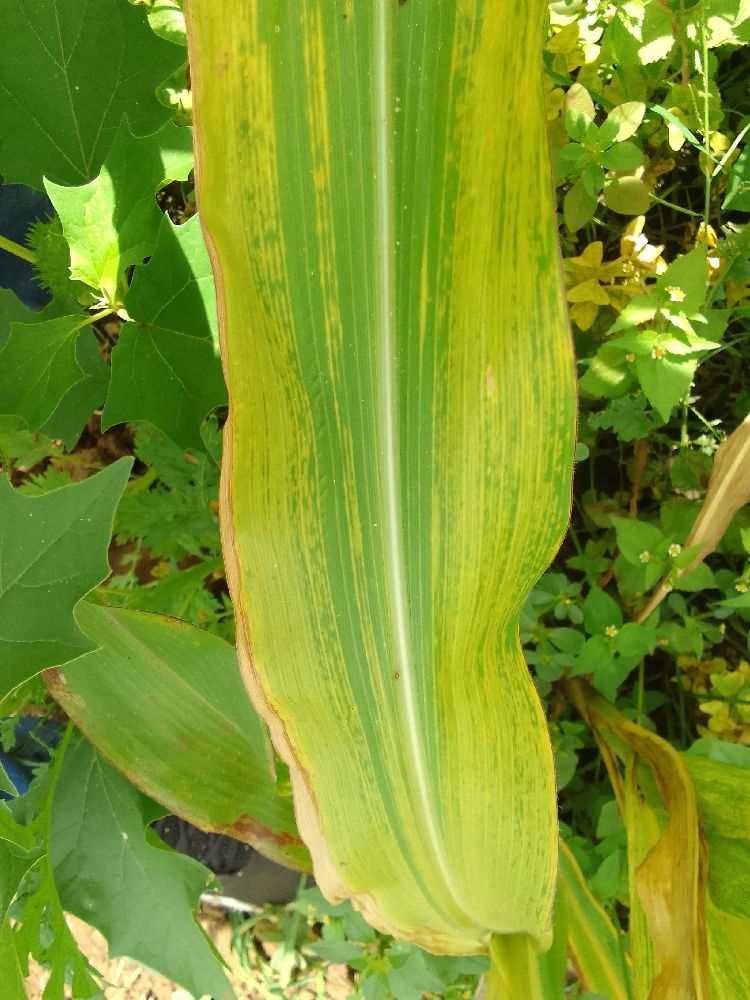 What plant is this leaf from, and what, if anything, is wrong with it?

maize, maize lethal necrosis
